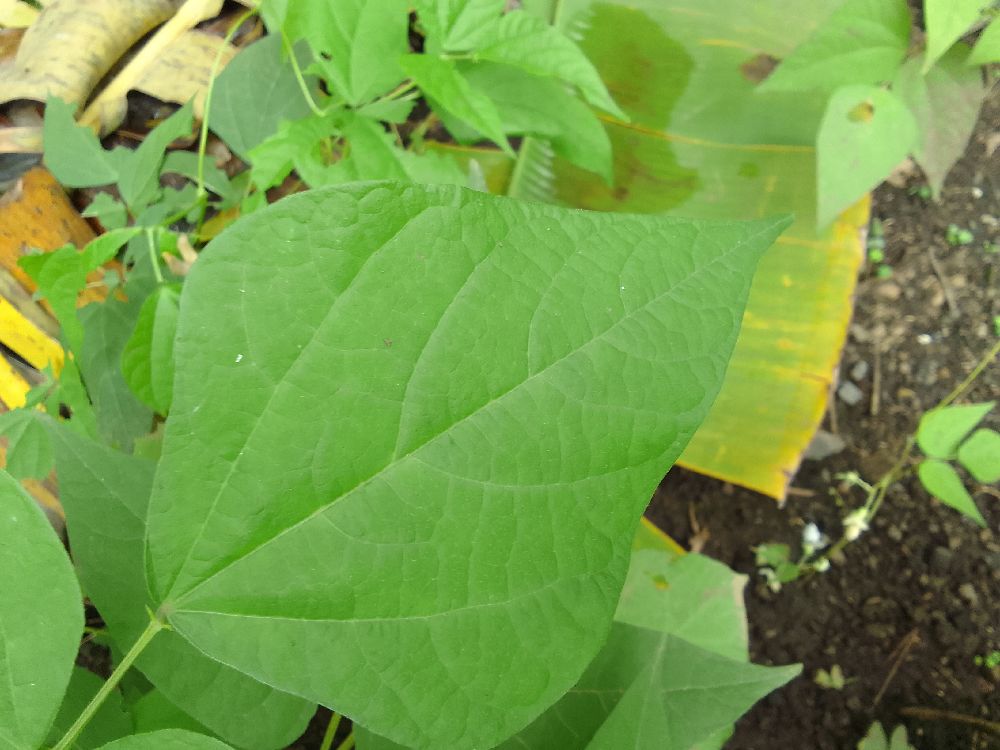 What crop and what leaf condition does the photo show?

common bean, healthy
